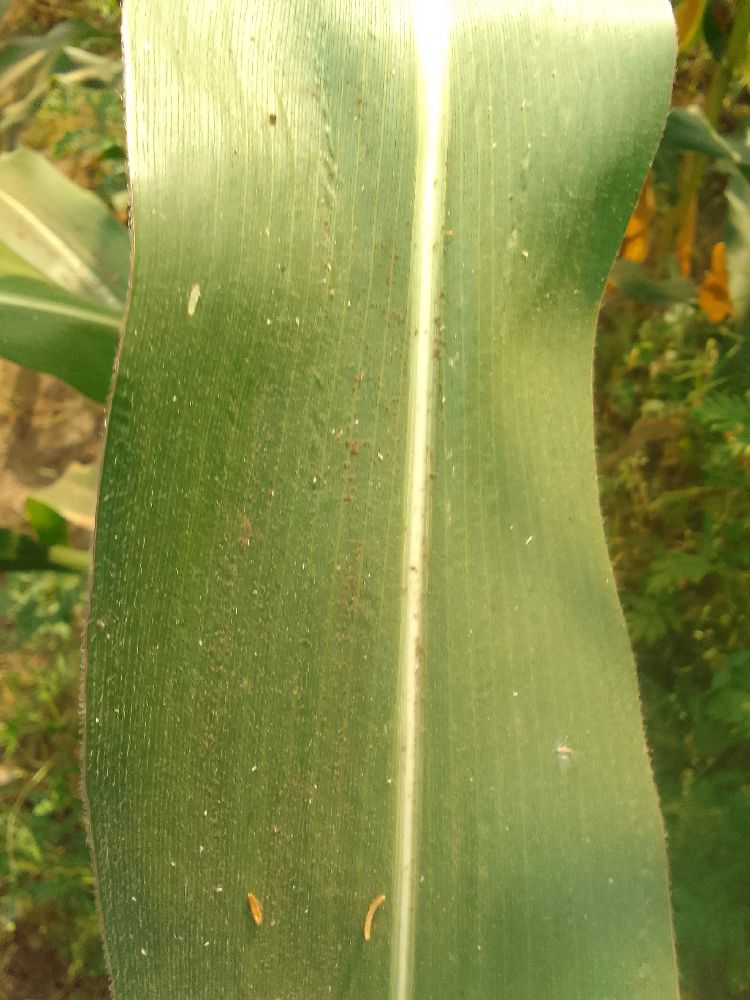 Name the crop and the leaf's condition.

maize, healthy
